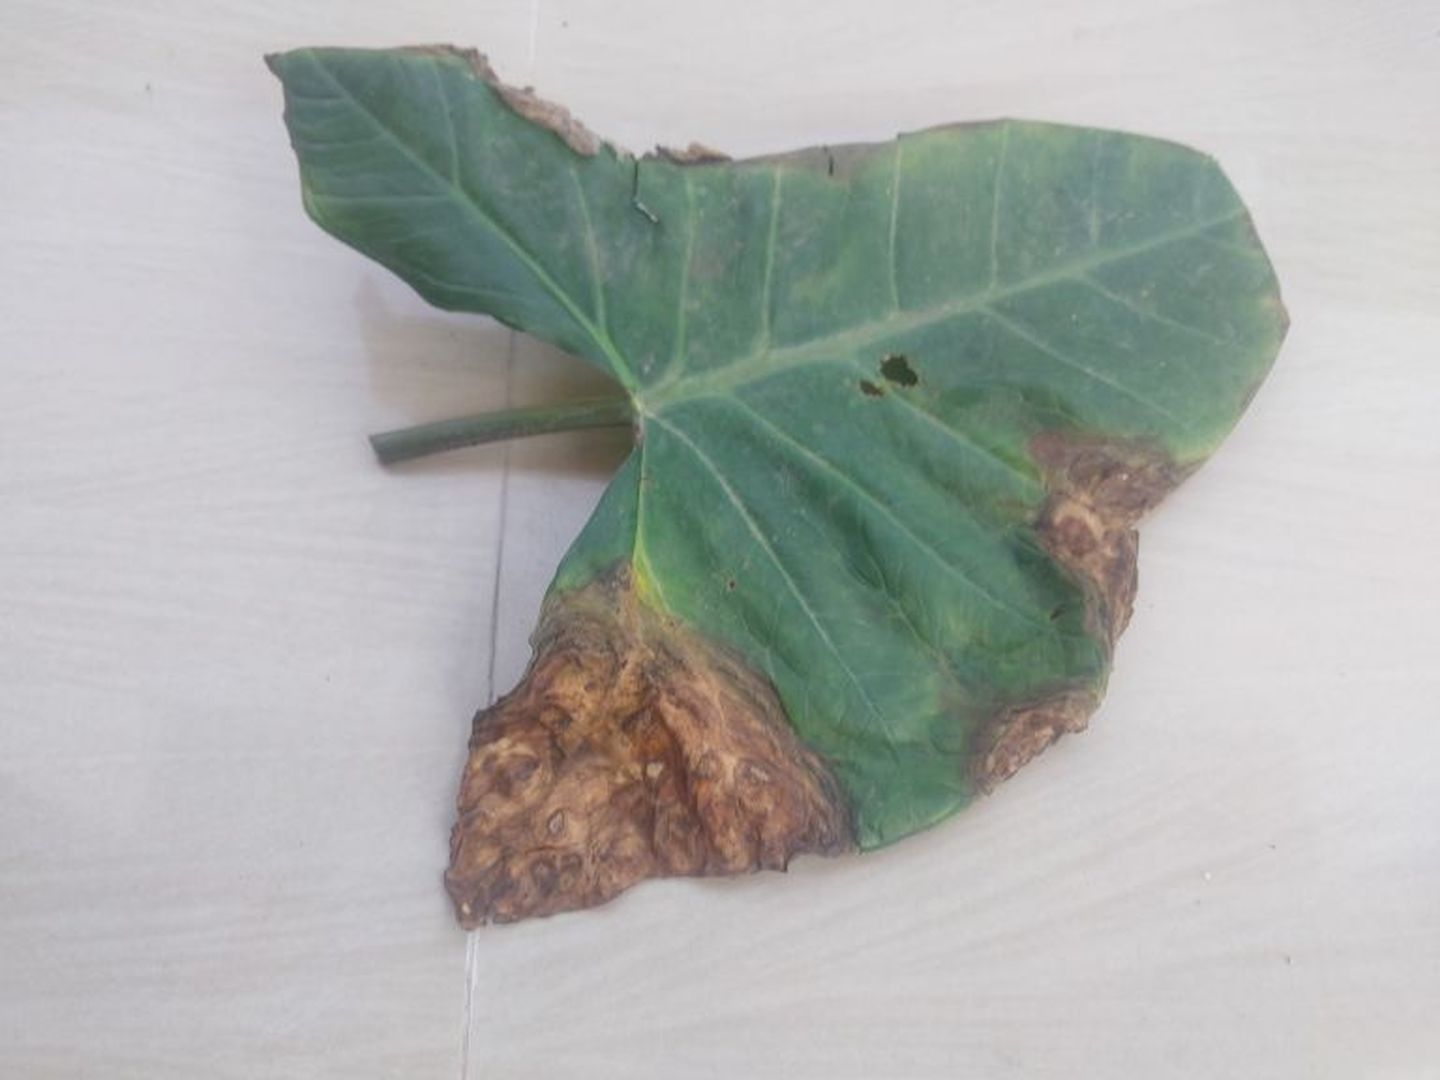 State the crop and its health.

taro, leaf blight
